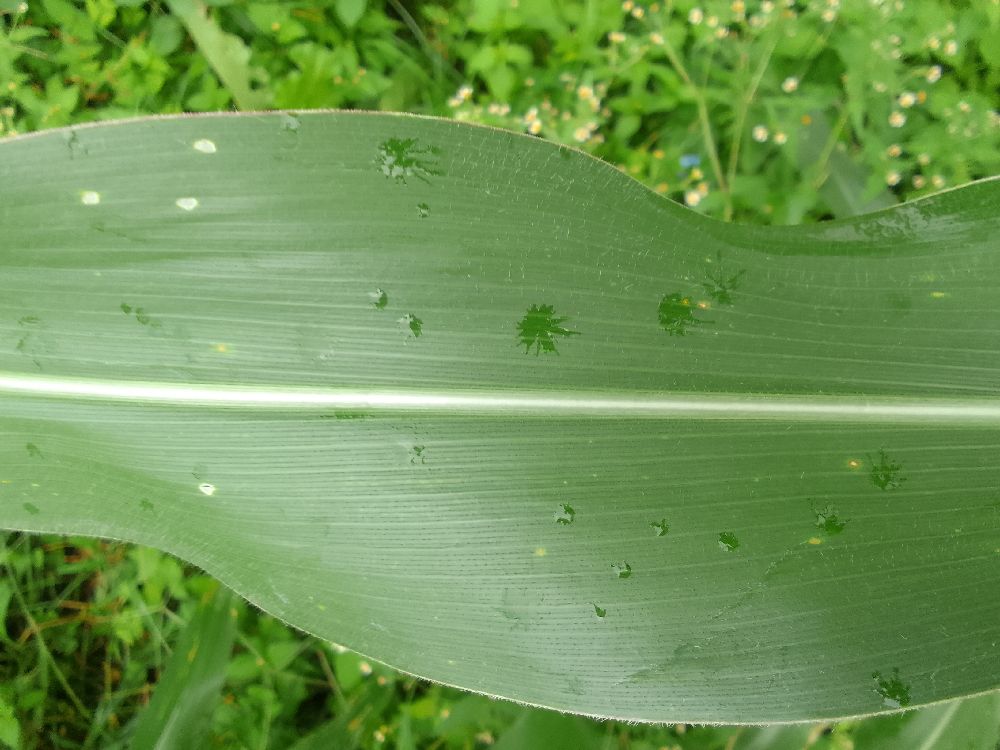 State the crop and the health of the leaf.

maize, healthy
